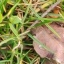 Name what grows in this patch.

grass
